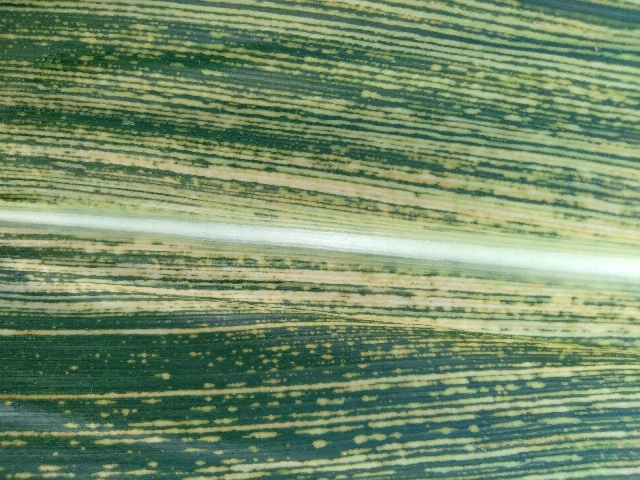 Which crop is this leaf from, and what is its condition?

maize, maize streak virus
